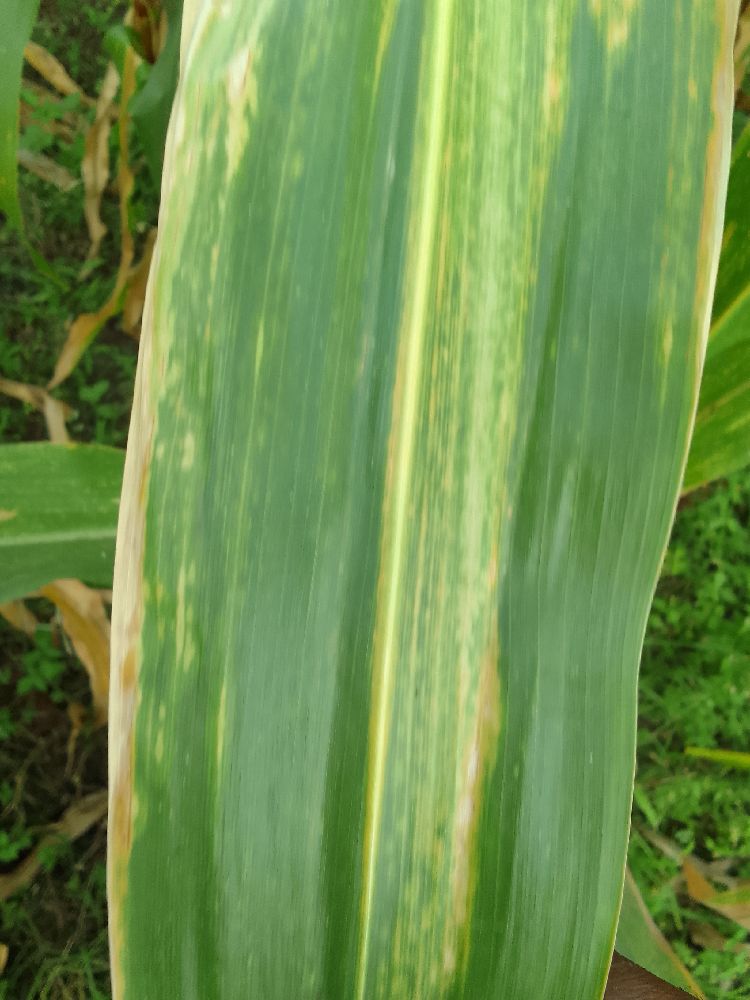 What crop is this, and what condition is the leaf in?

maize, maize lethal necrosis
